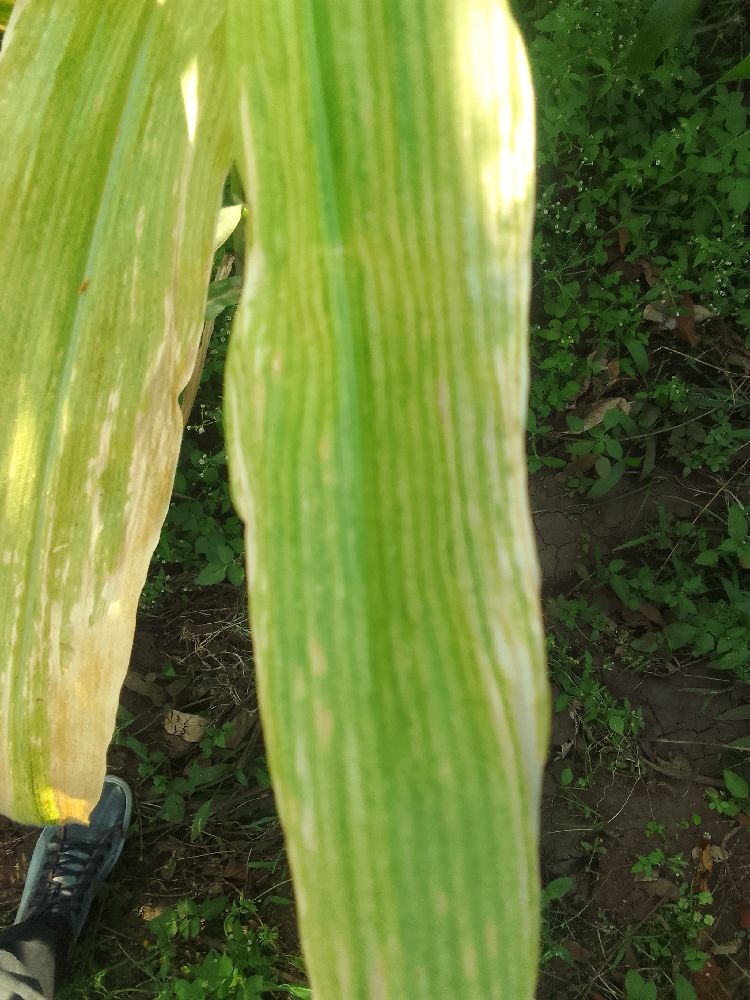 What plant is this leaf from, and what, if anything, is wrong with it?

maize, maize lethal necrosis
